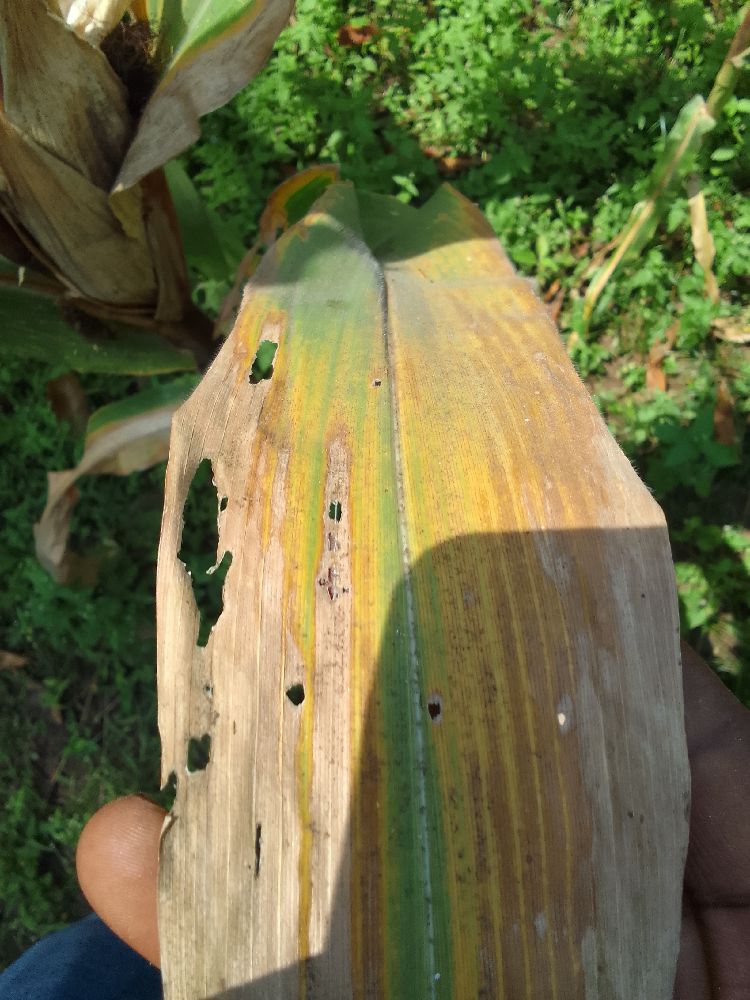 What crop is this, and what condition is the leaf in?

maize, maize lethal necrosis
